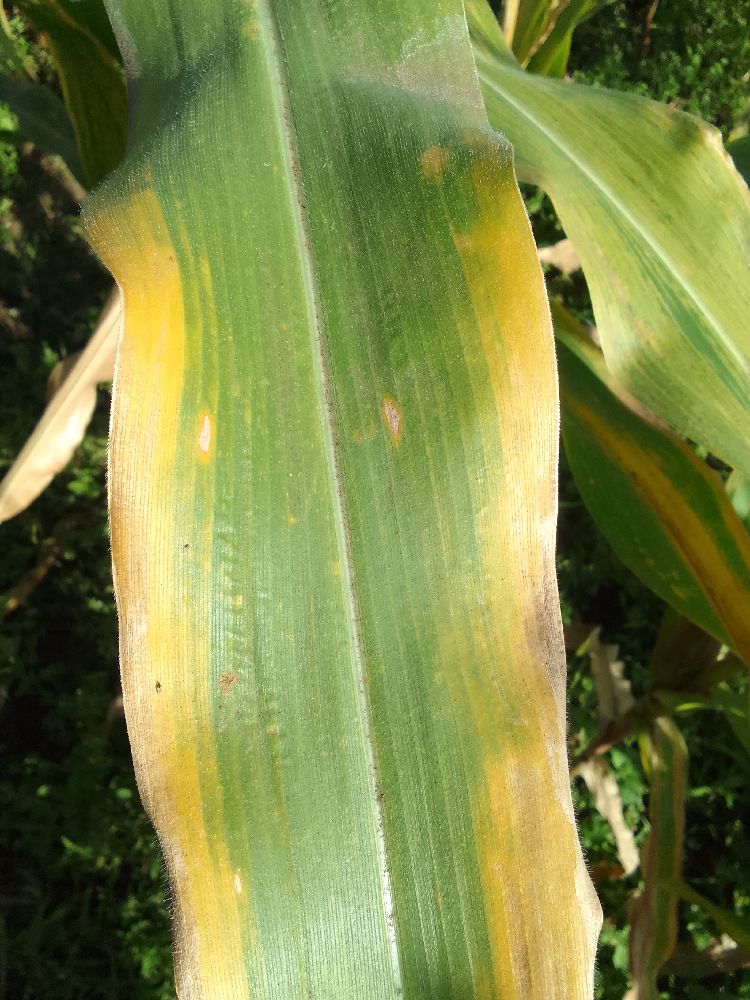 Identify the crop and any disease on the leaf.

maize, maize lethal necrosis
